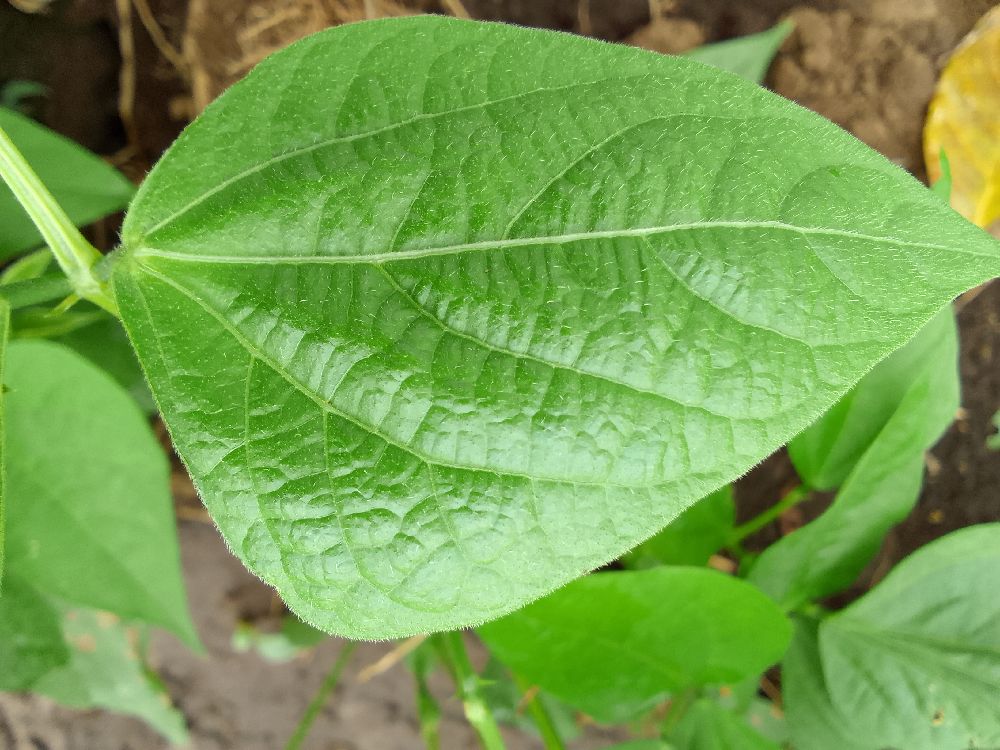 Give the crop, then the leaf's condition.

common bean, healthy
